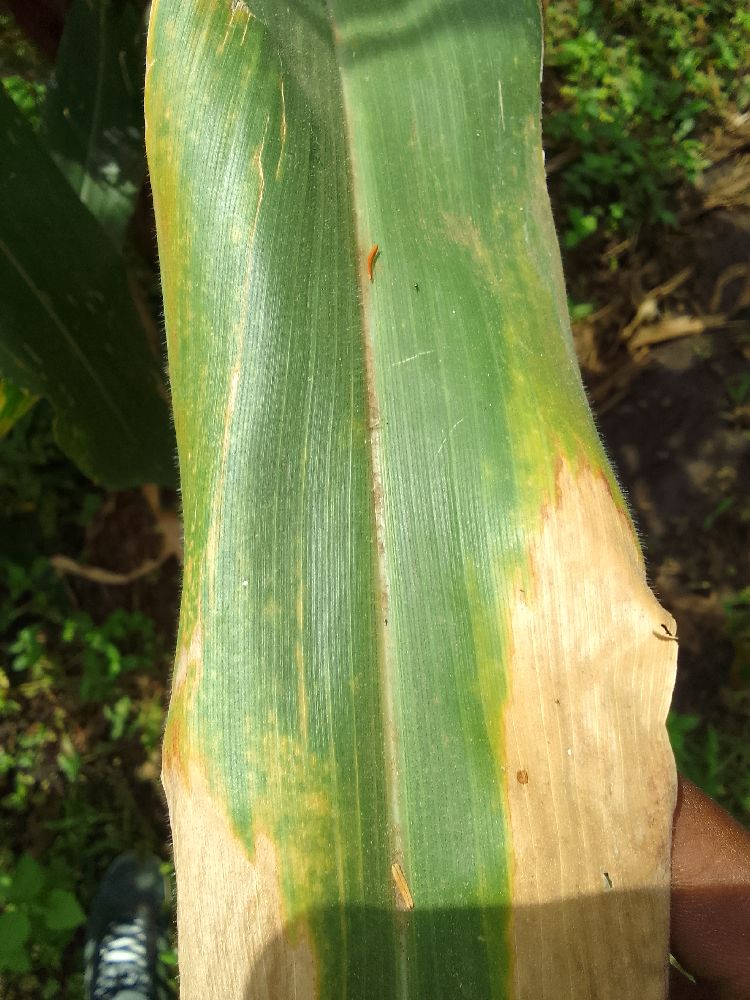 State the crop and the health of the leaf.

maize, maize lethal necrosis
